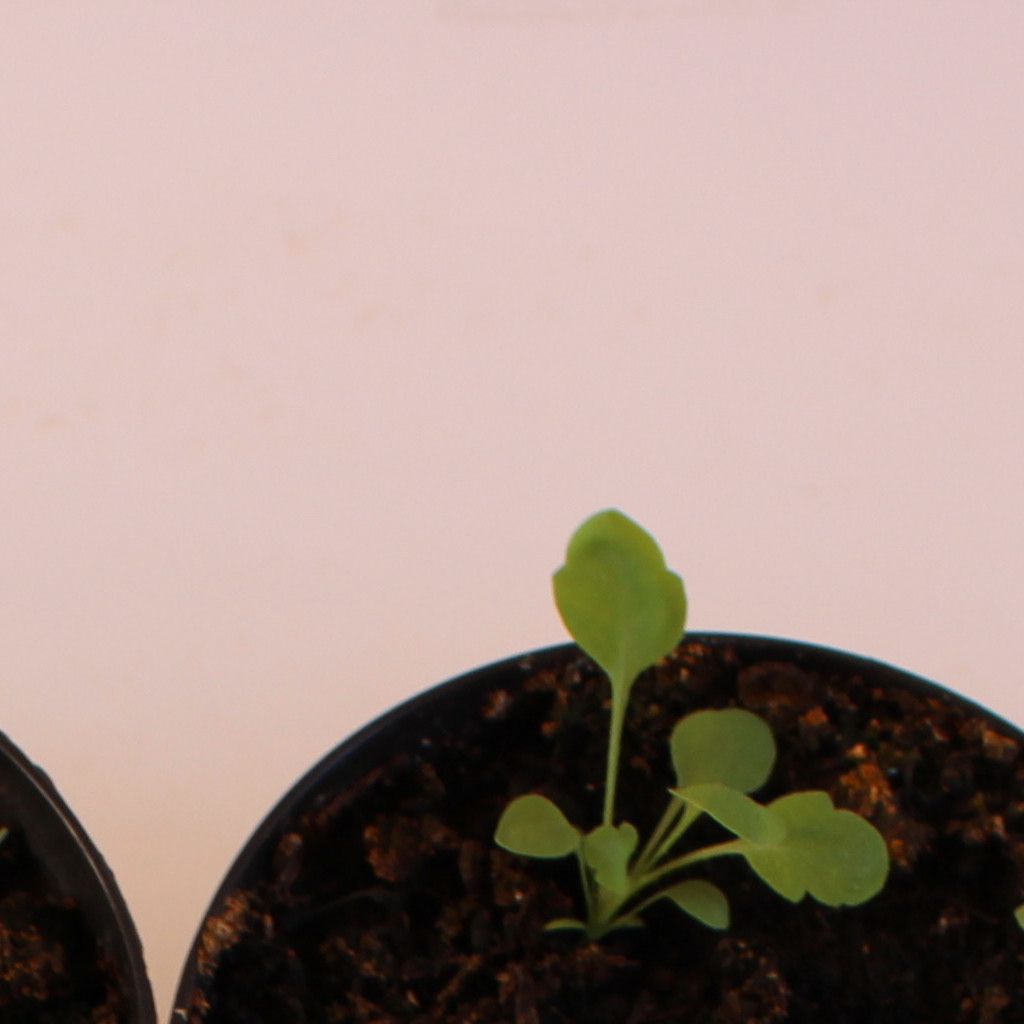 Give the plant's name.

Papaver rhoeas
